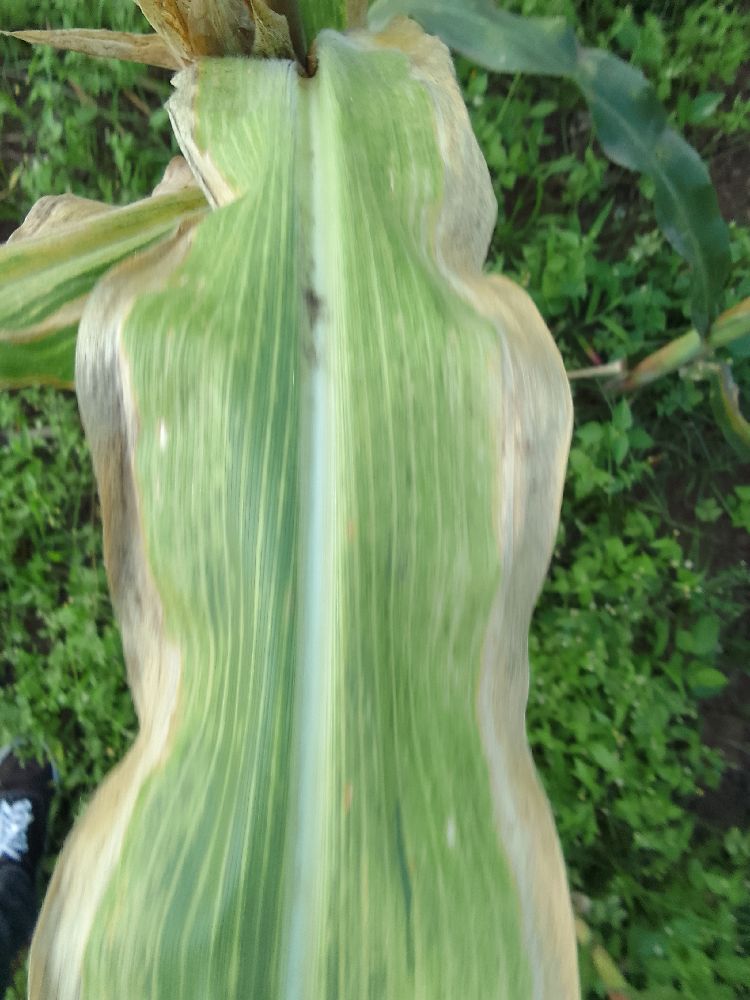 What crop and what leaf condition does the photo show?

maize, maize lethal necrosis
